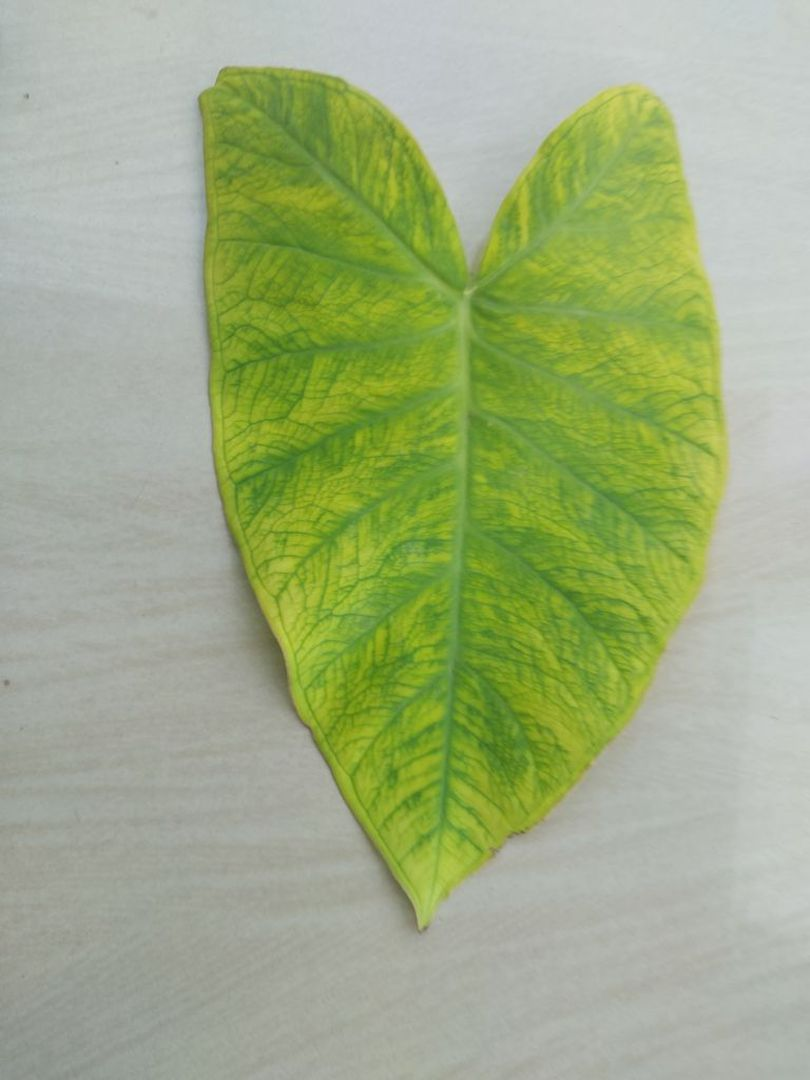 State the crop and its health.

taro, mosaic
